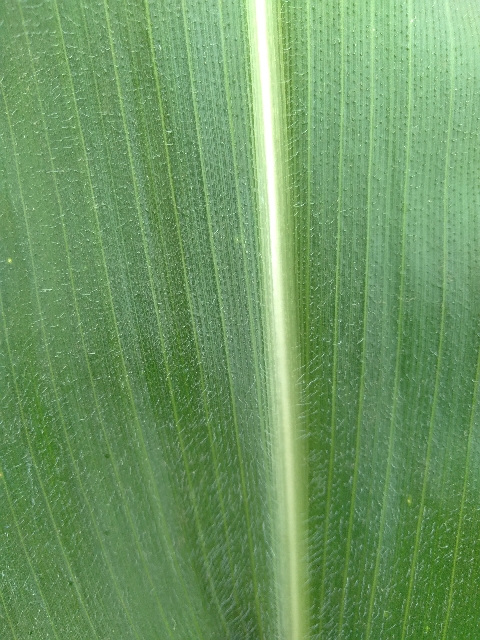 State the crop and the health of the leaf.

maize, healthy
